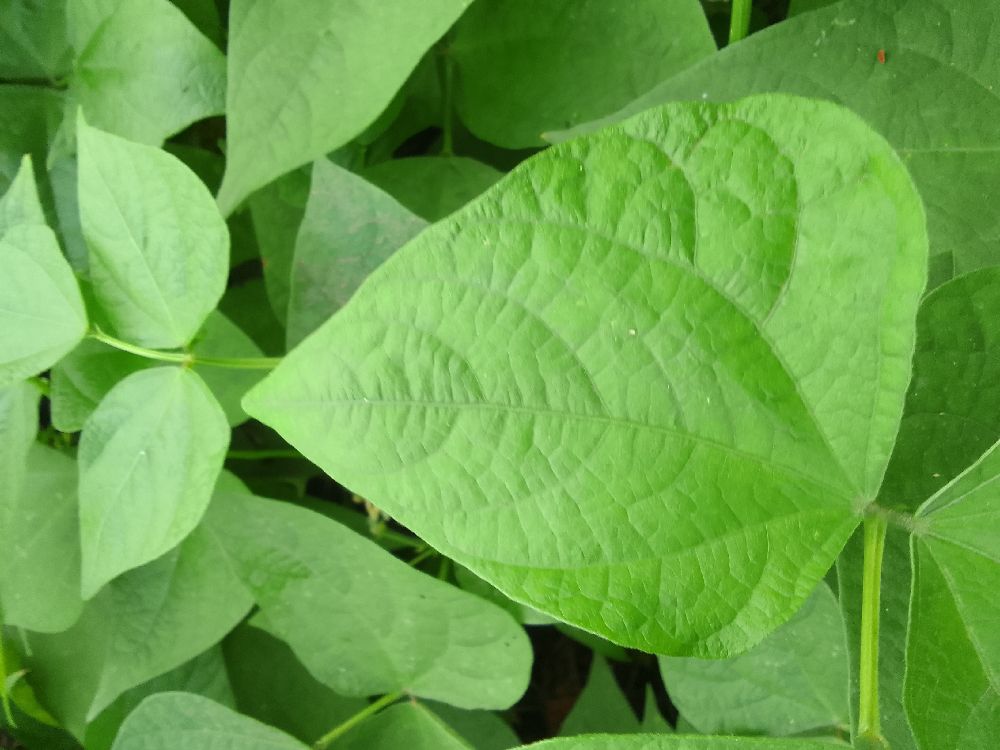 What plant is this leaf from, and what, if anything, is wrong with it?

common bean, healthy
